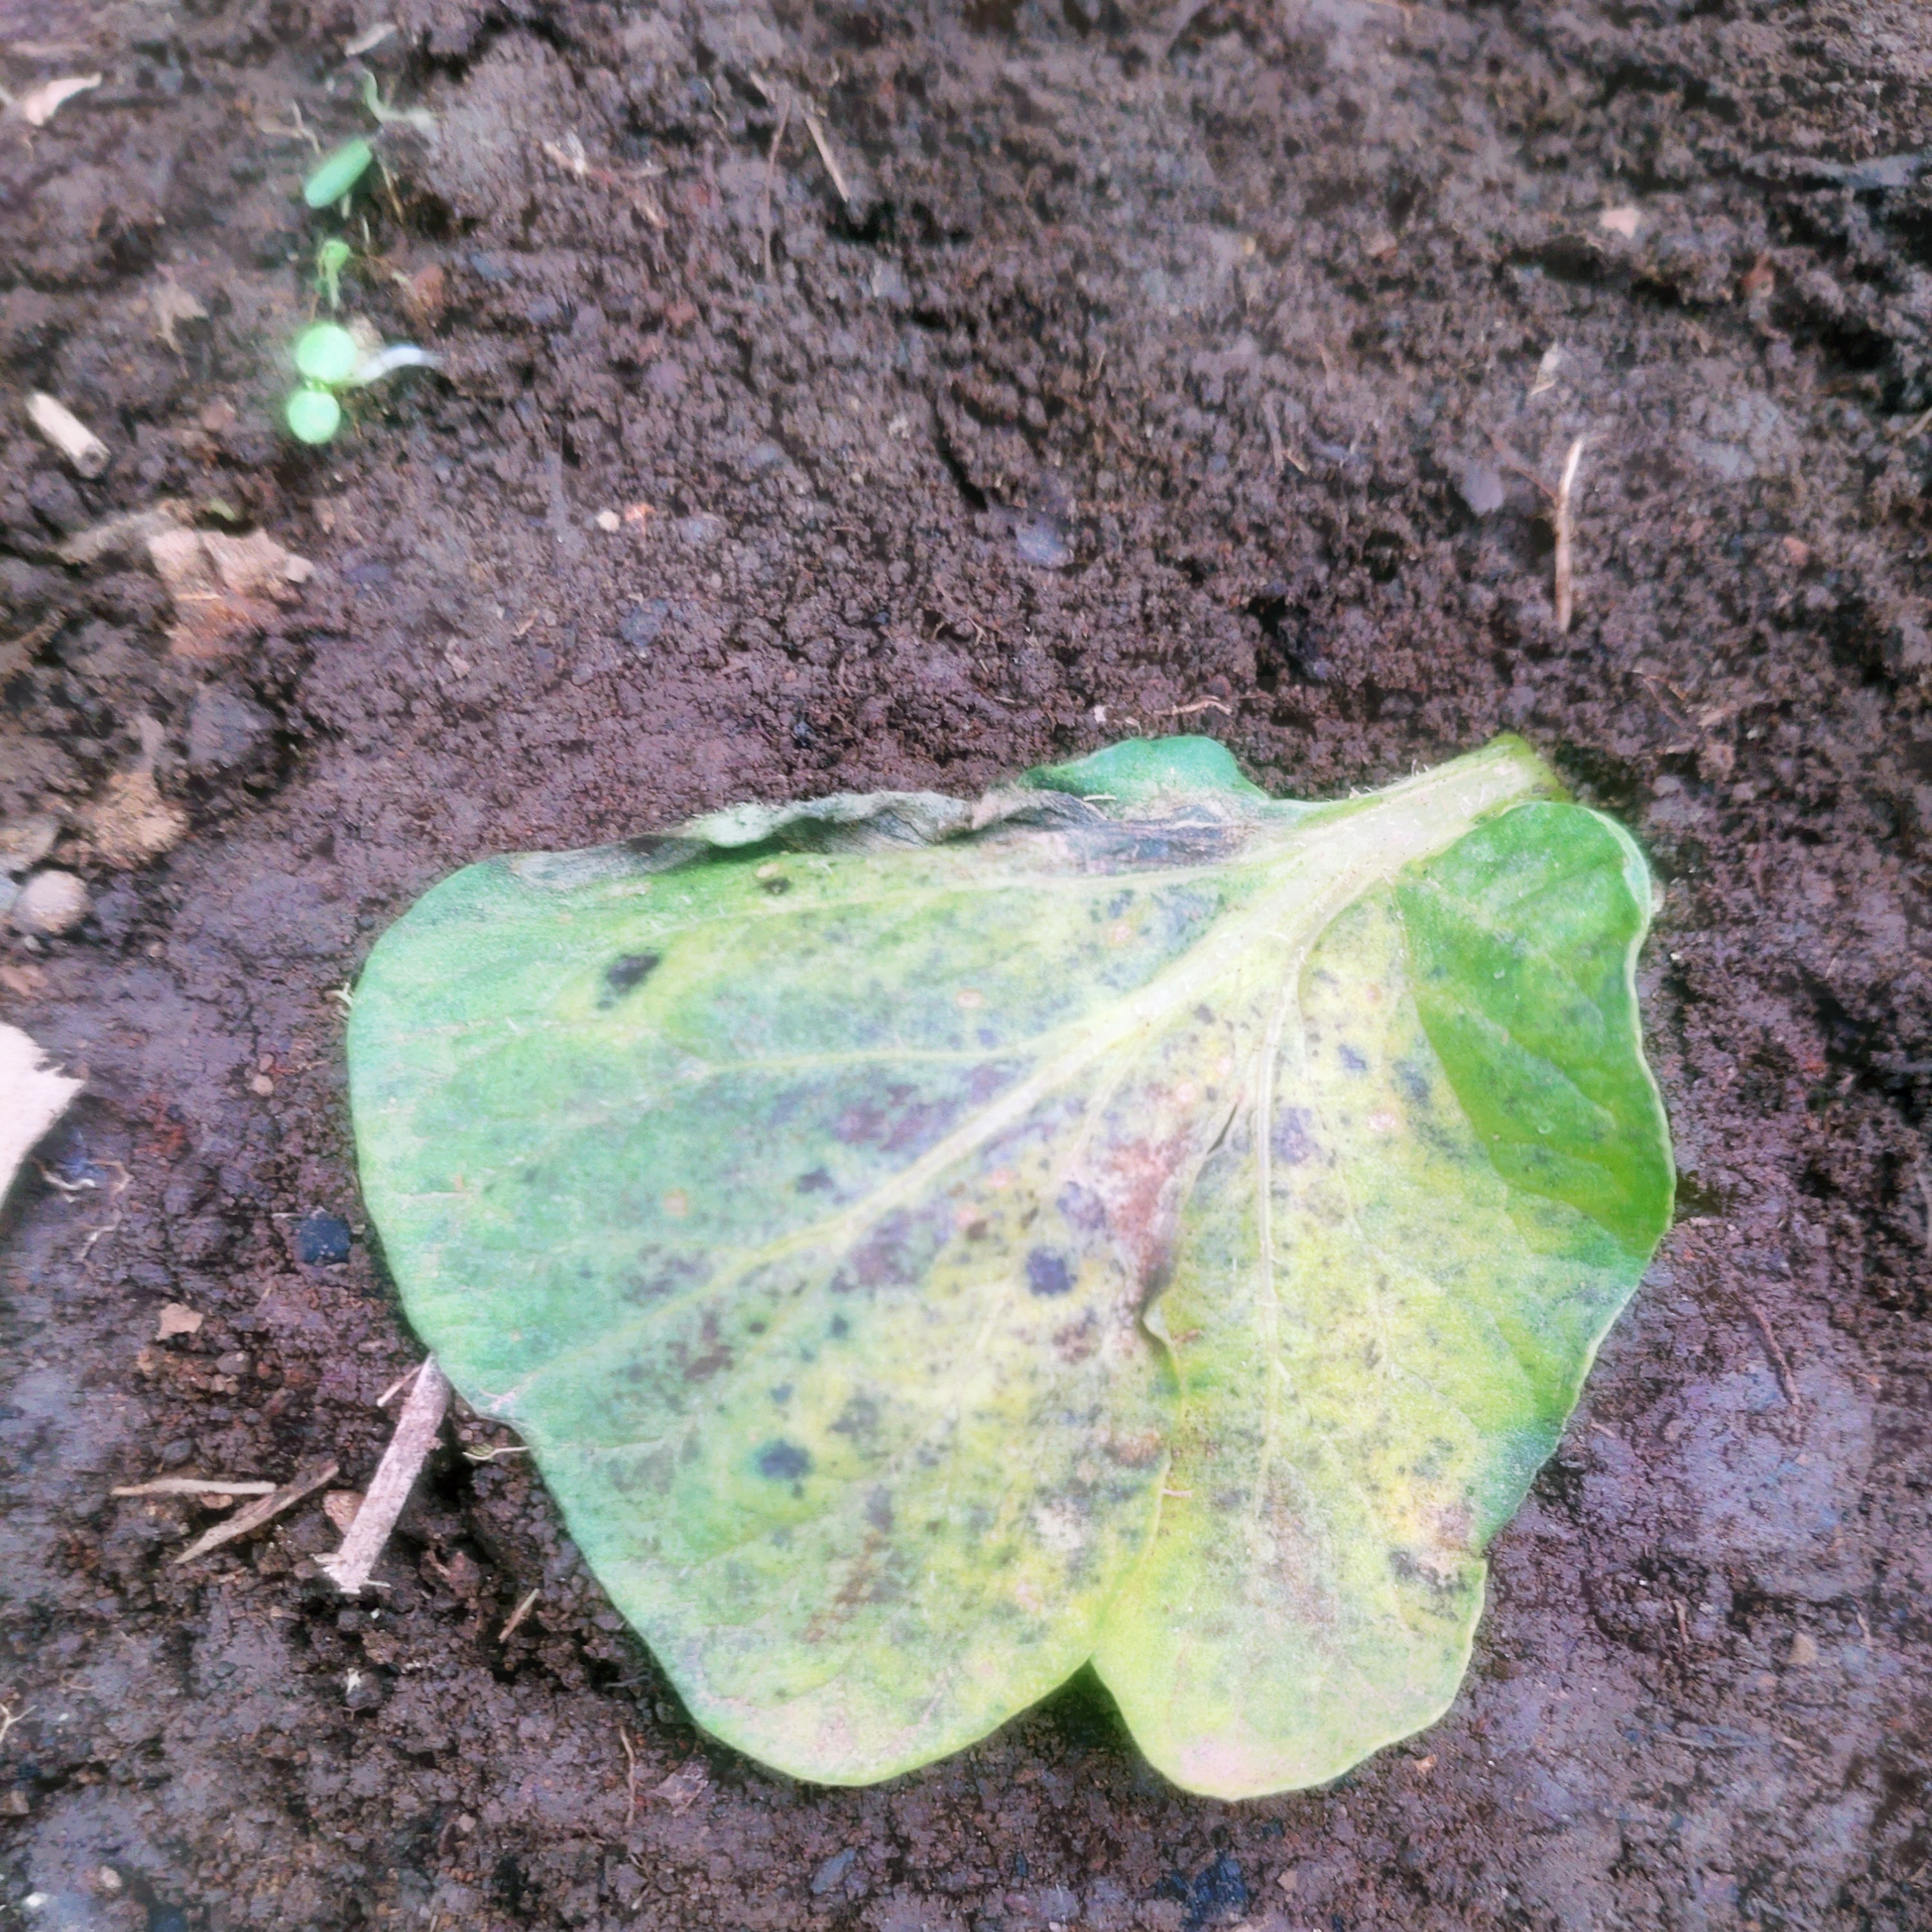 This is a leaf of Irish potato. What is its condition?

late blight
